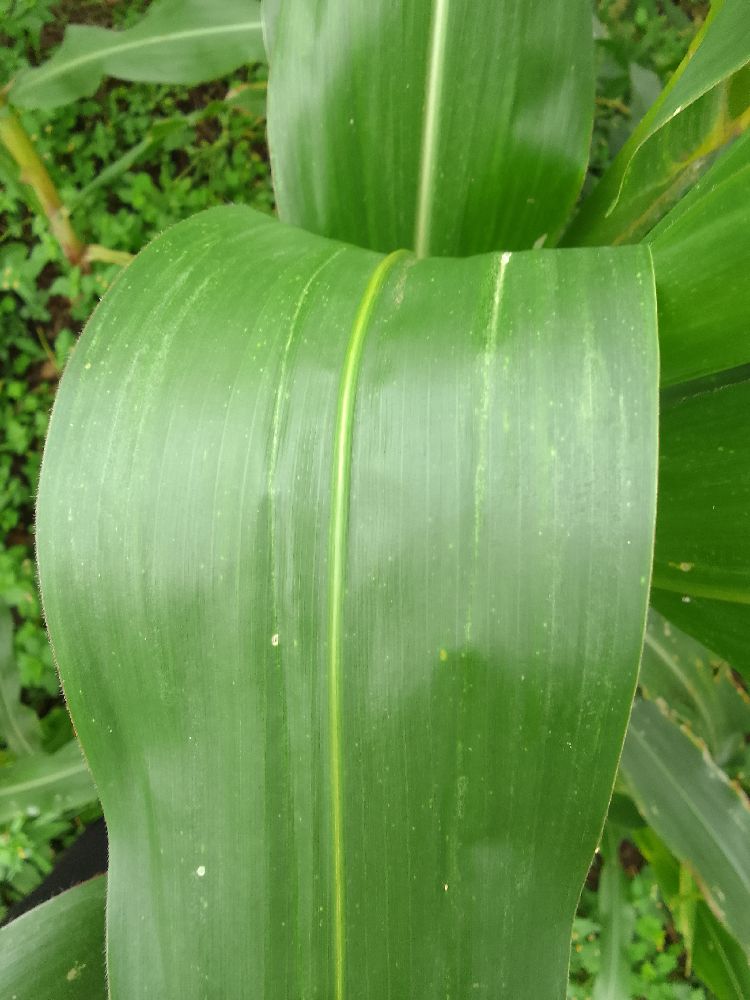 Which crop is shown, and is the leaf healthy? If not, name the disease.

maize, healthy
